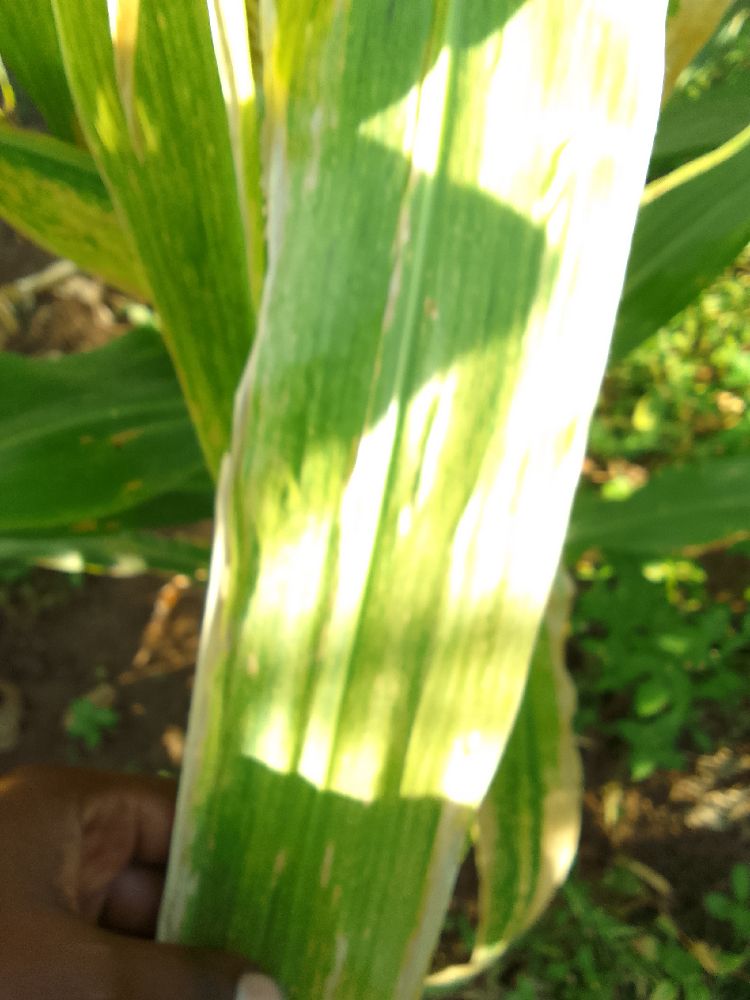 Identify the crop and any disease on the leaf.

maize, maize lethal necrosis
